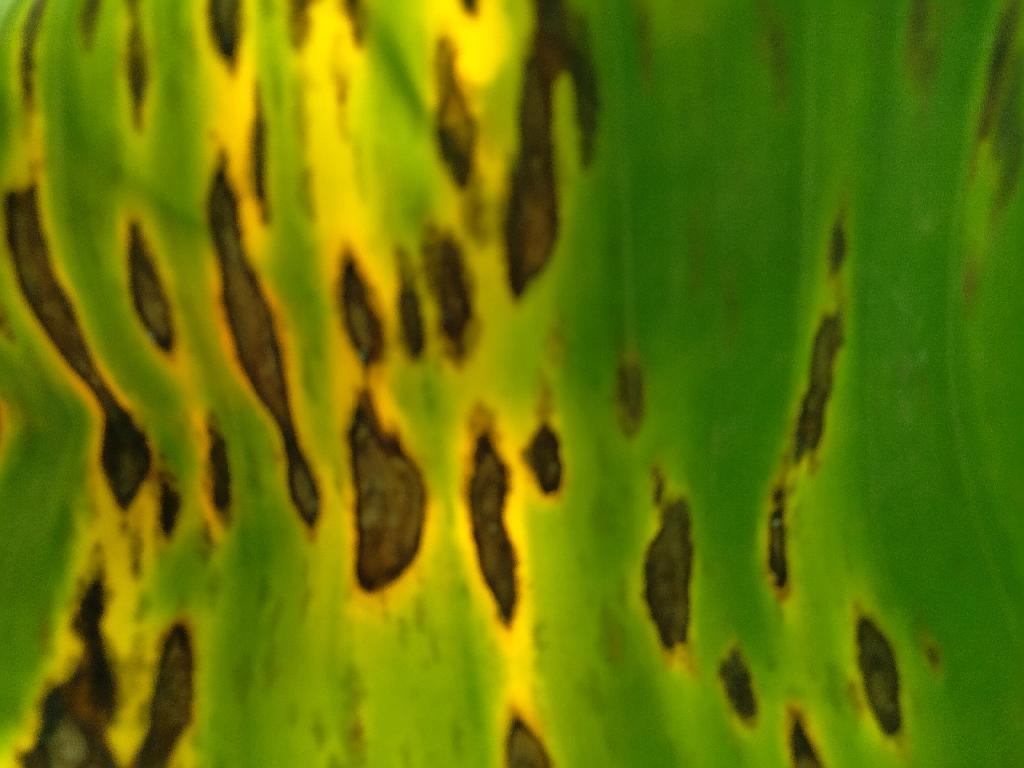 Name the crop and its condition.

banana, black sigatoka
